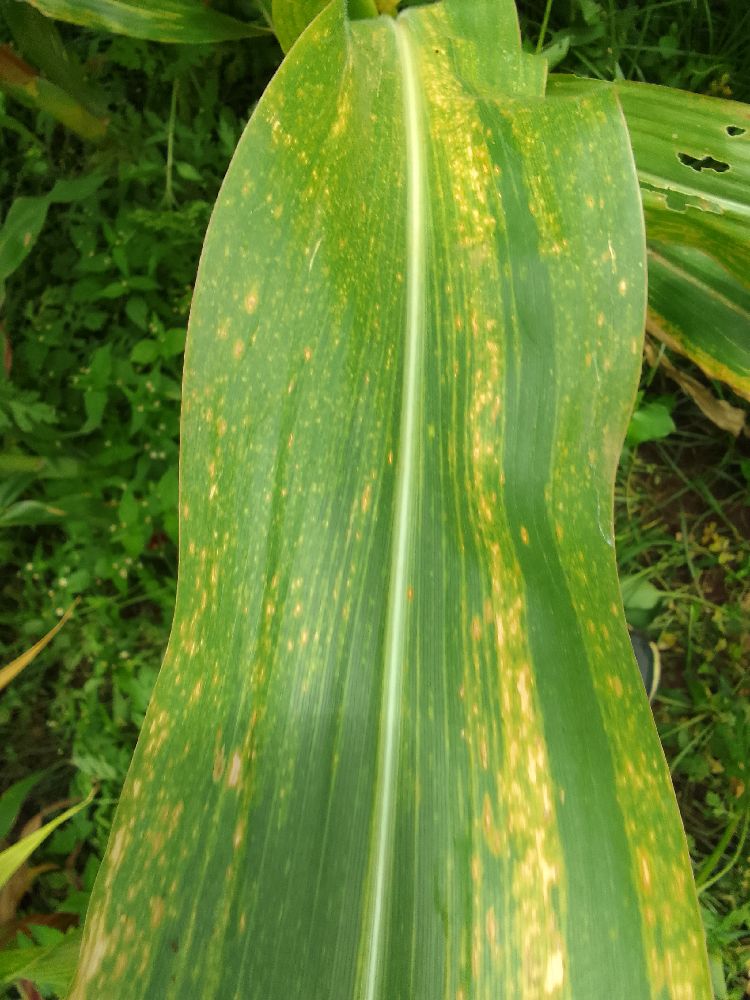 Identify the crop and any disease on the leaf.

maize, maize lethal necrosis
